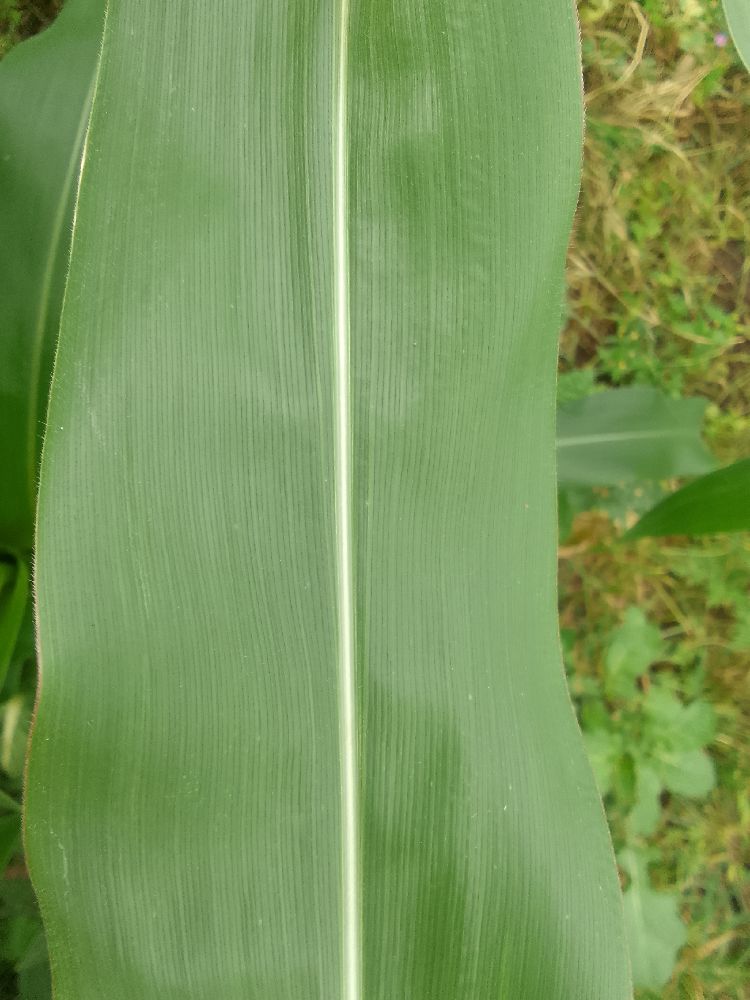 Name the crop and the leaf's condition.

maize, healthy
